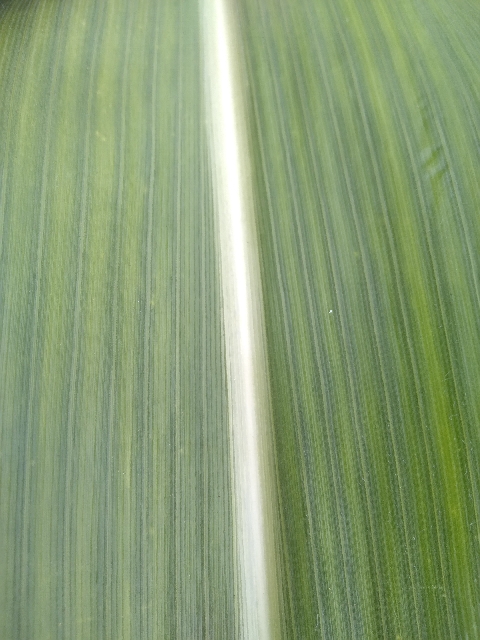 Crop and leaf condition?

maize, healthy
